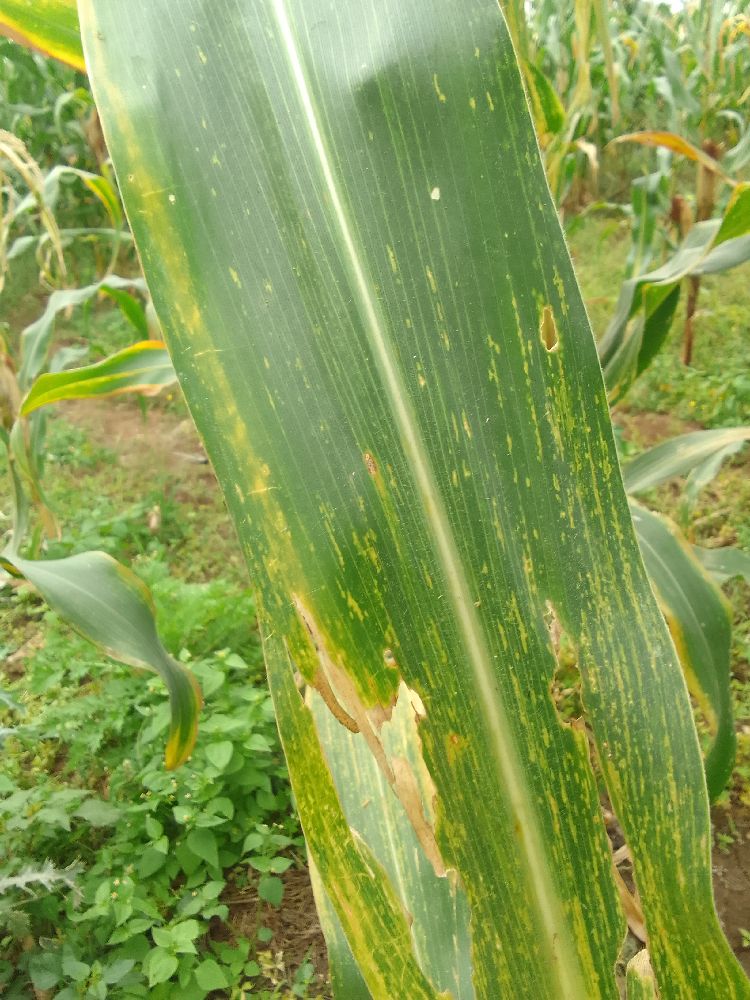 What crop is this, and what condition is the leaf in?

maize, maize lethal necrosis
